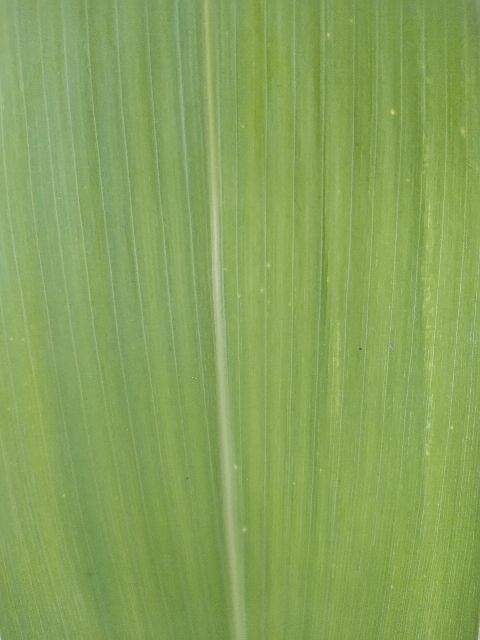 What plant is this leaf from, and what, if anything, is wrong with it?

maize, healthy
